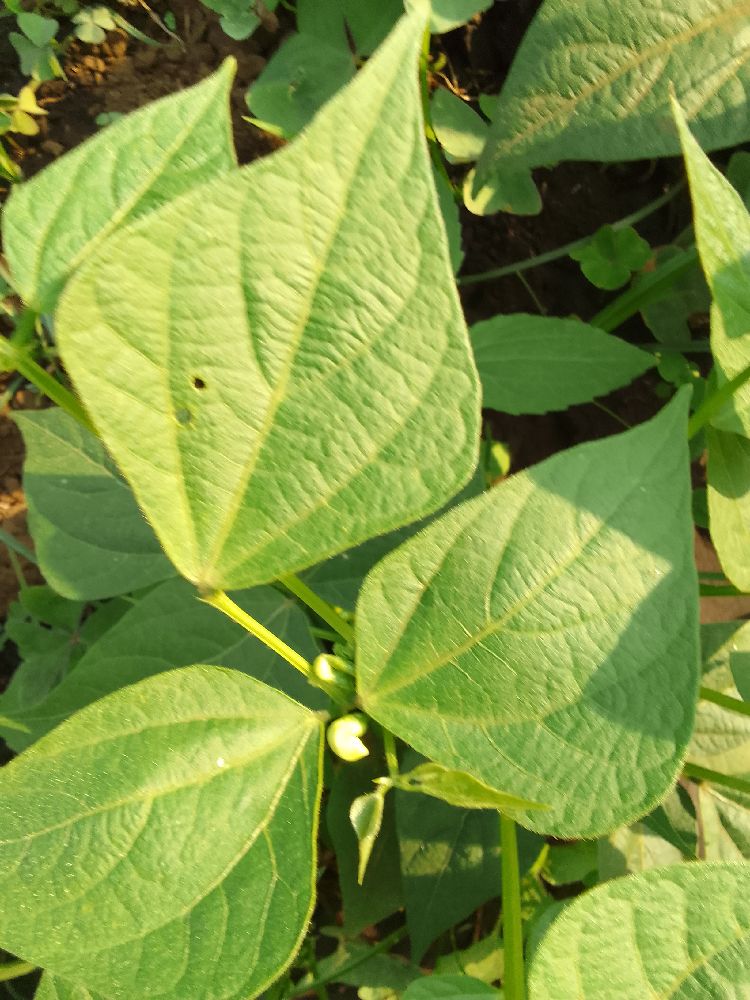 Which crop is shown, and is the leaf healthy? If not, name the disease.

common bean, healthy
